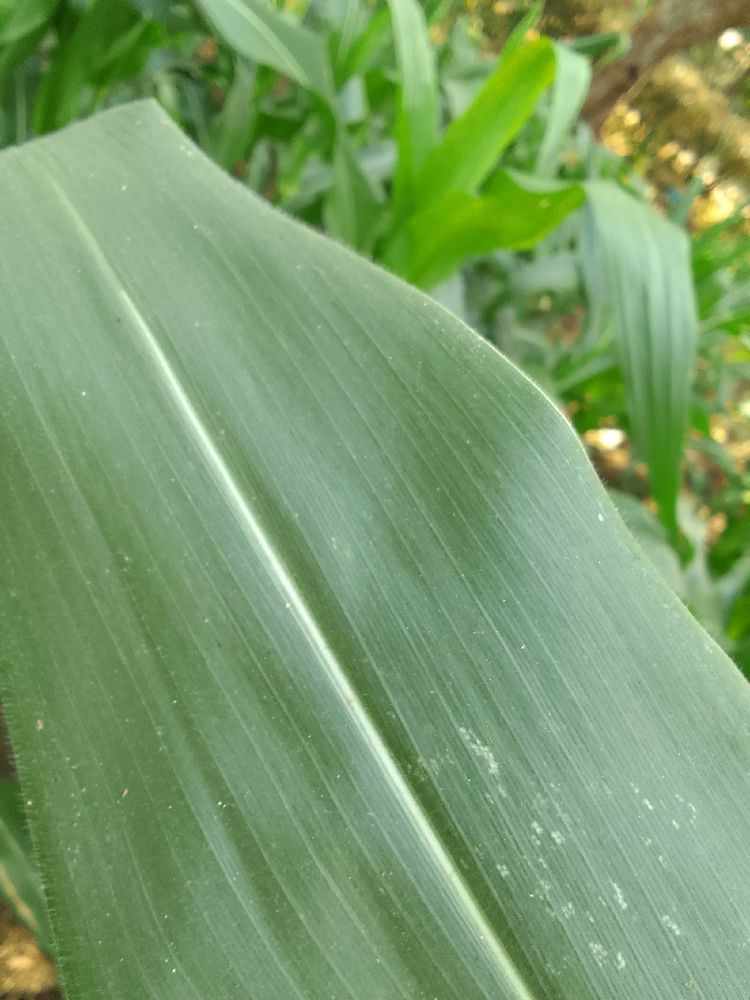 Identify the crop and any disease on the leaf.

maize, healthy
